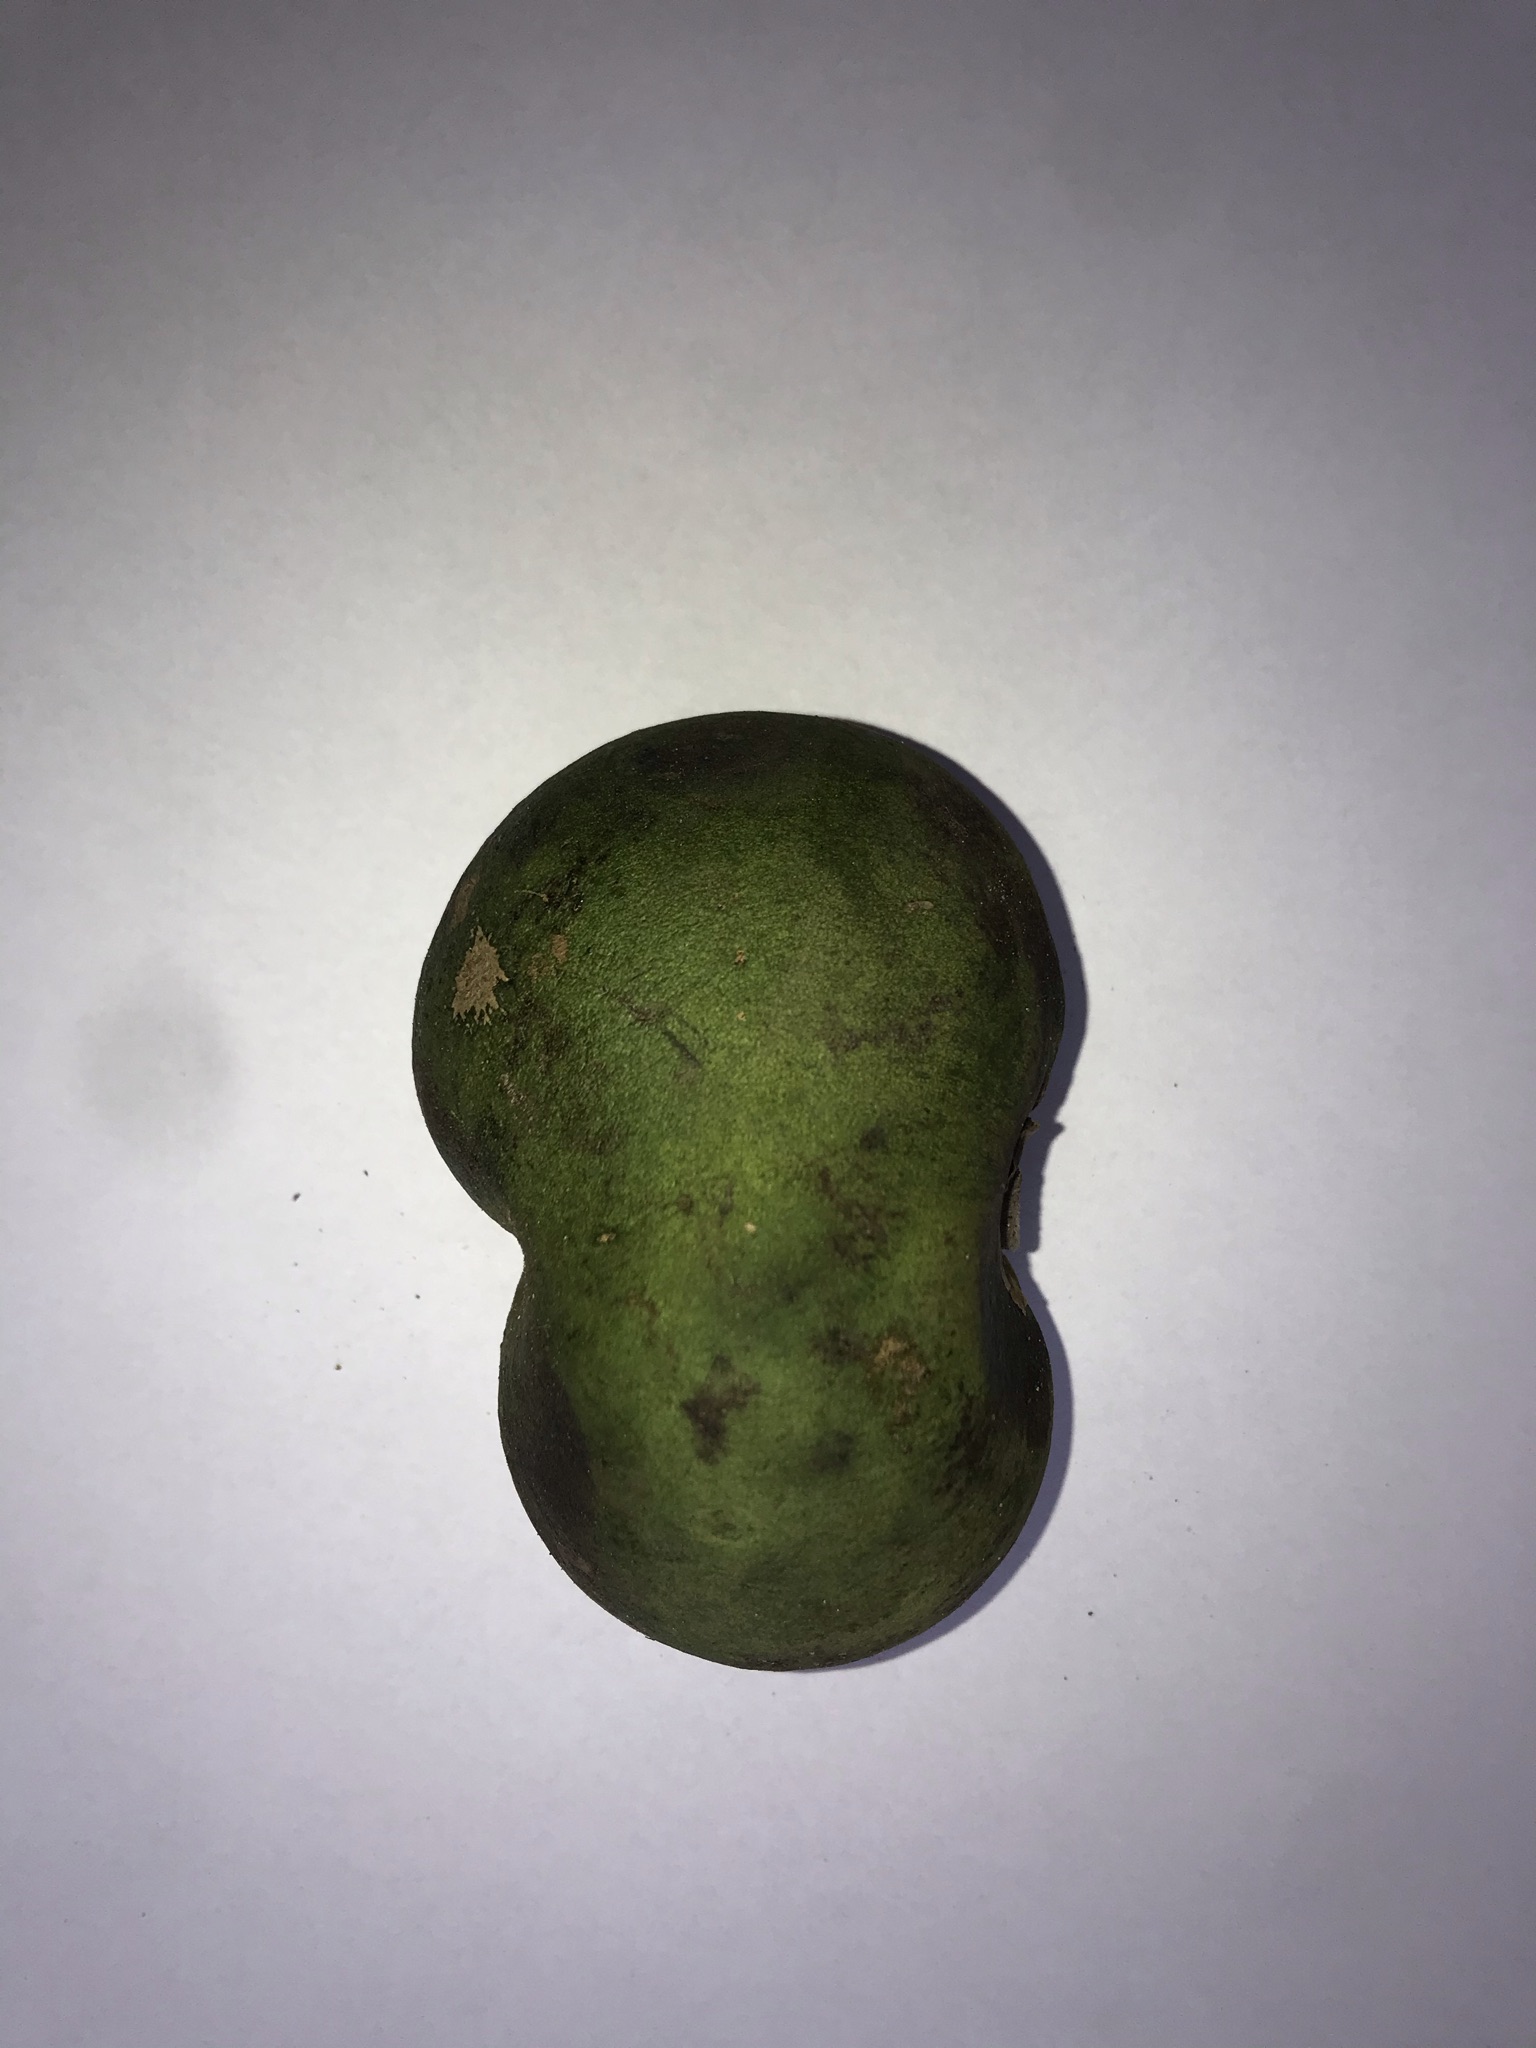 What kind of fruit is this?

pequi
